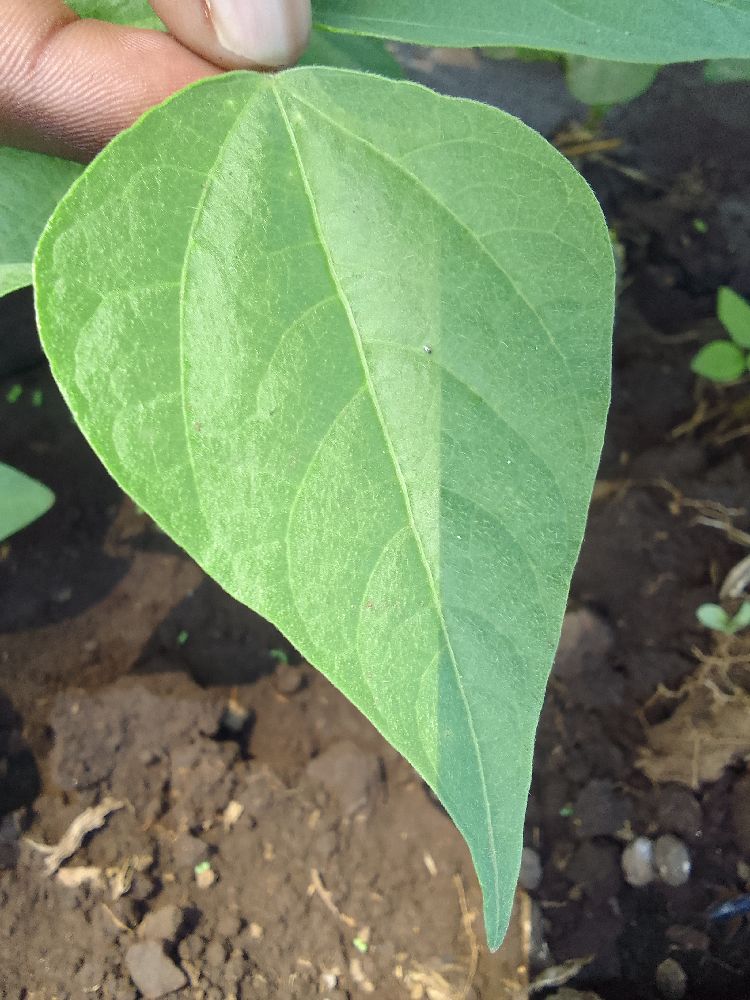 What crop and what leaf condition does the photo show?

common bean, healthy
